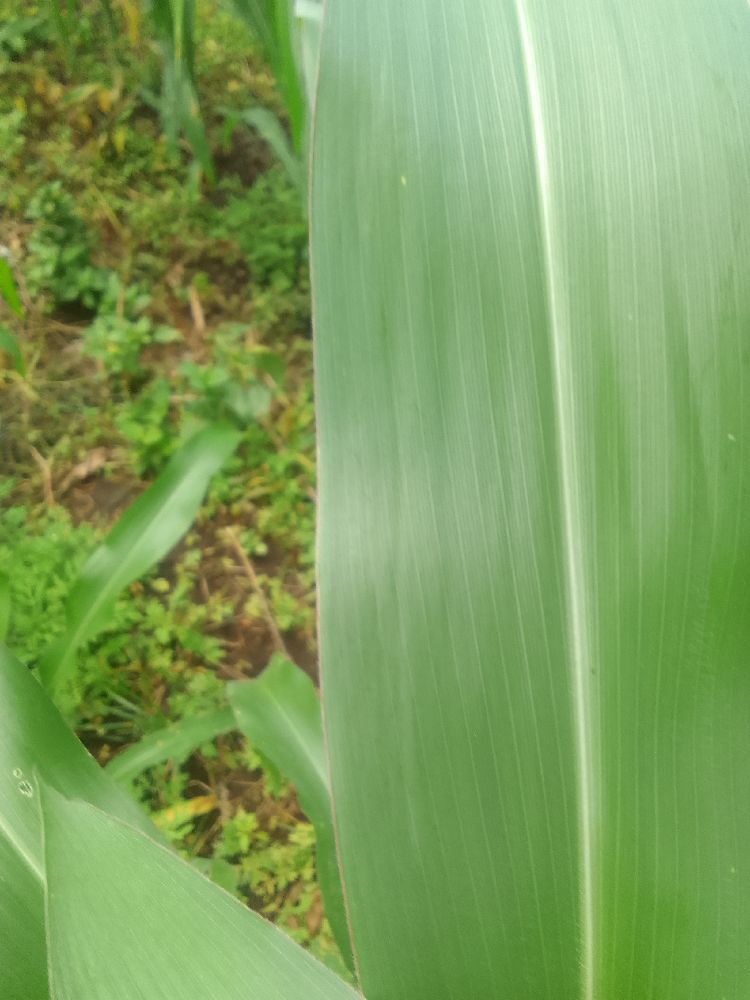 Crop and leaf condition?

maize, healthy
